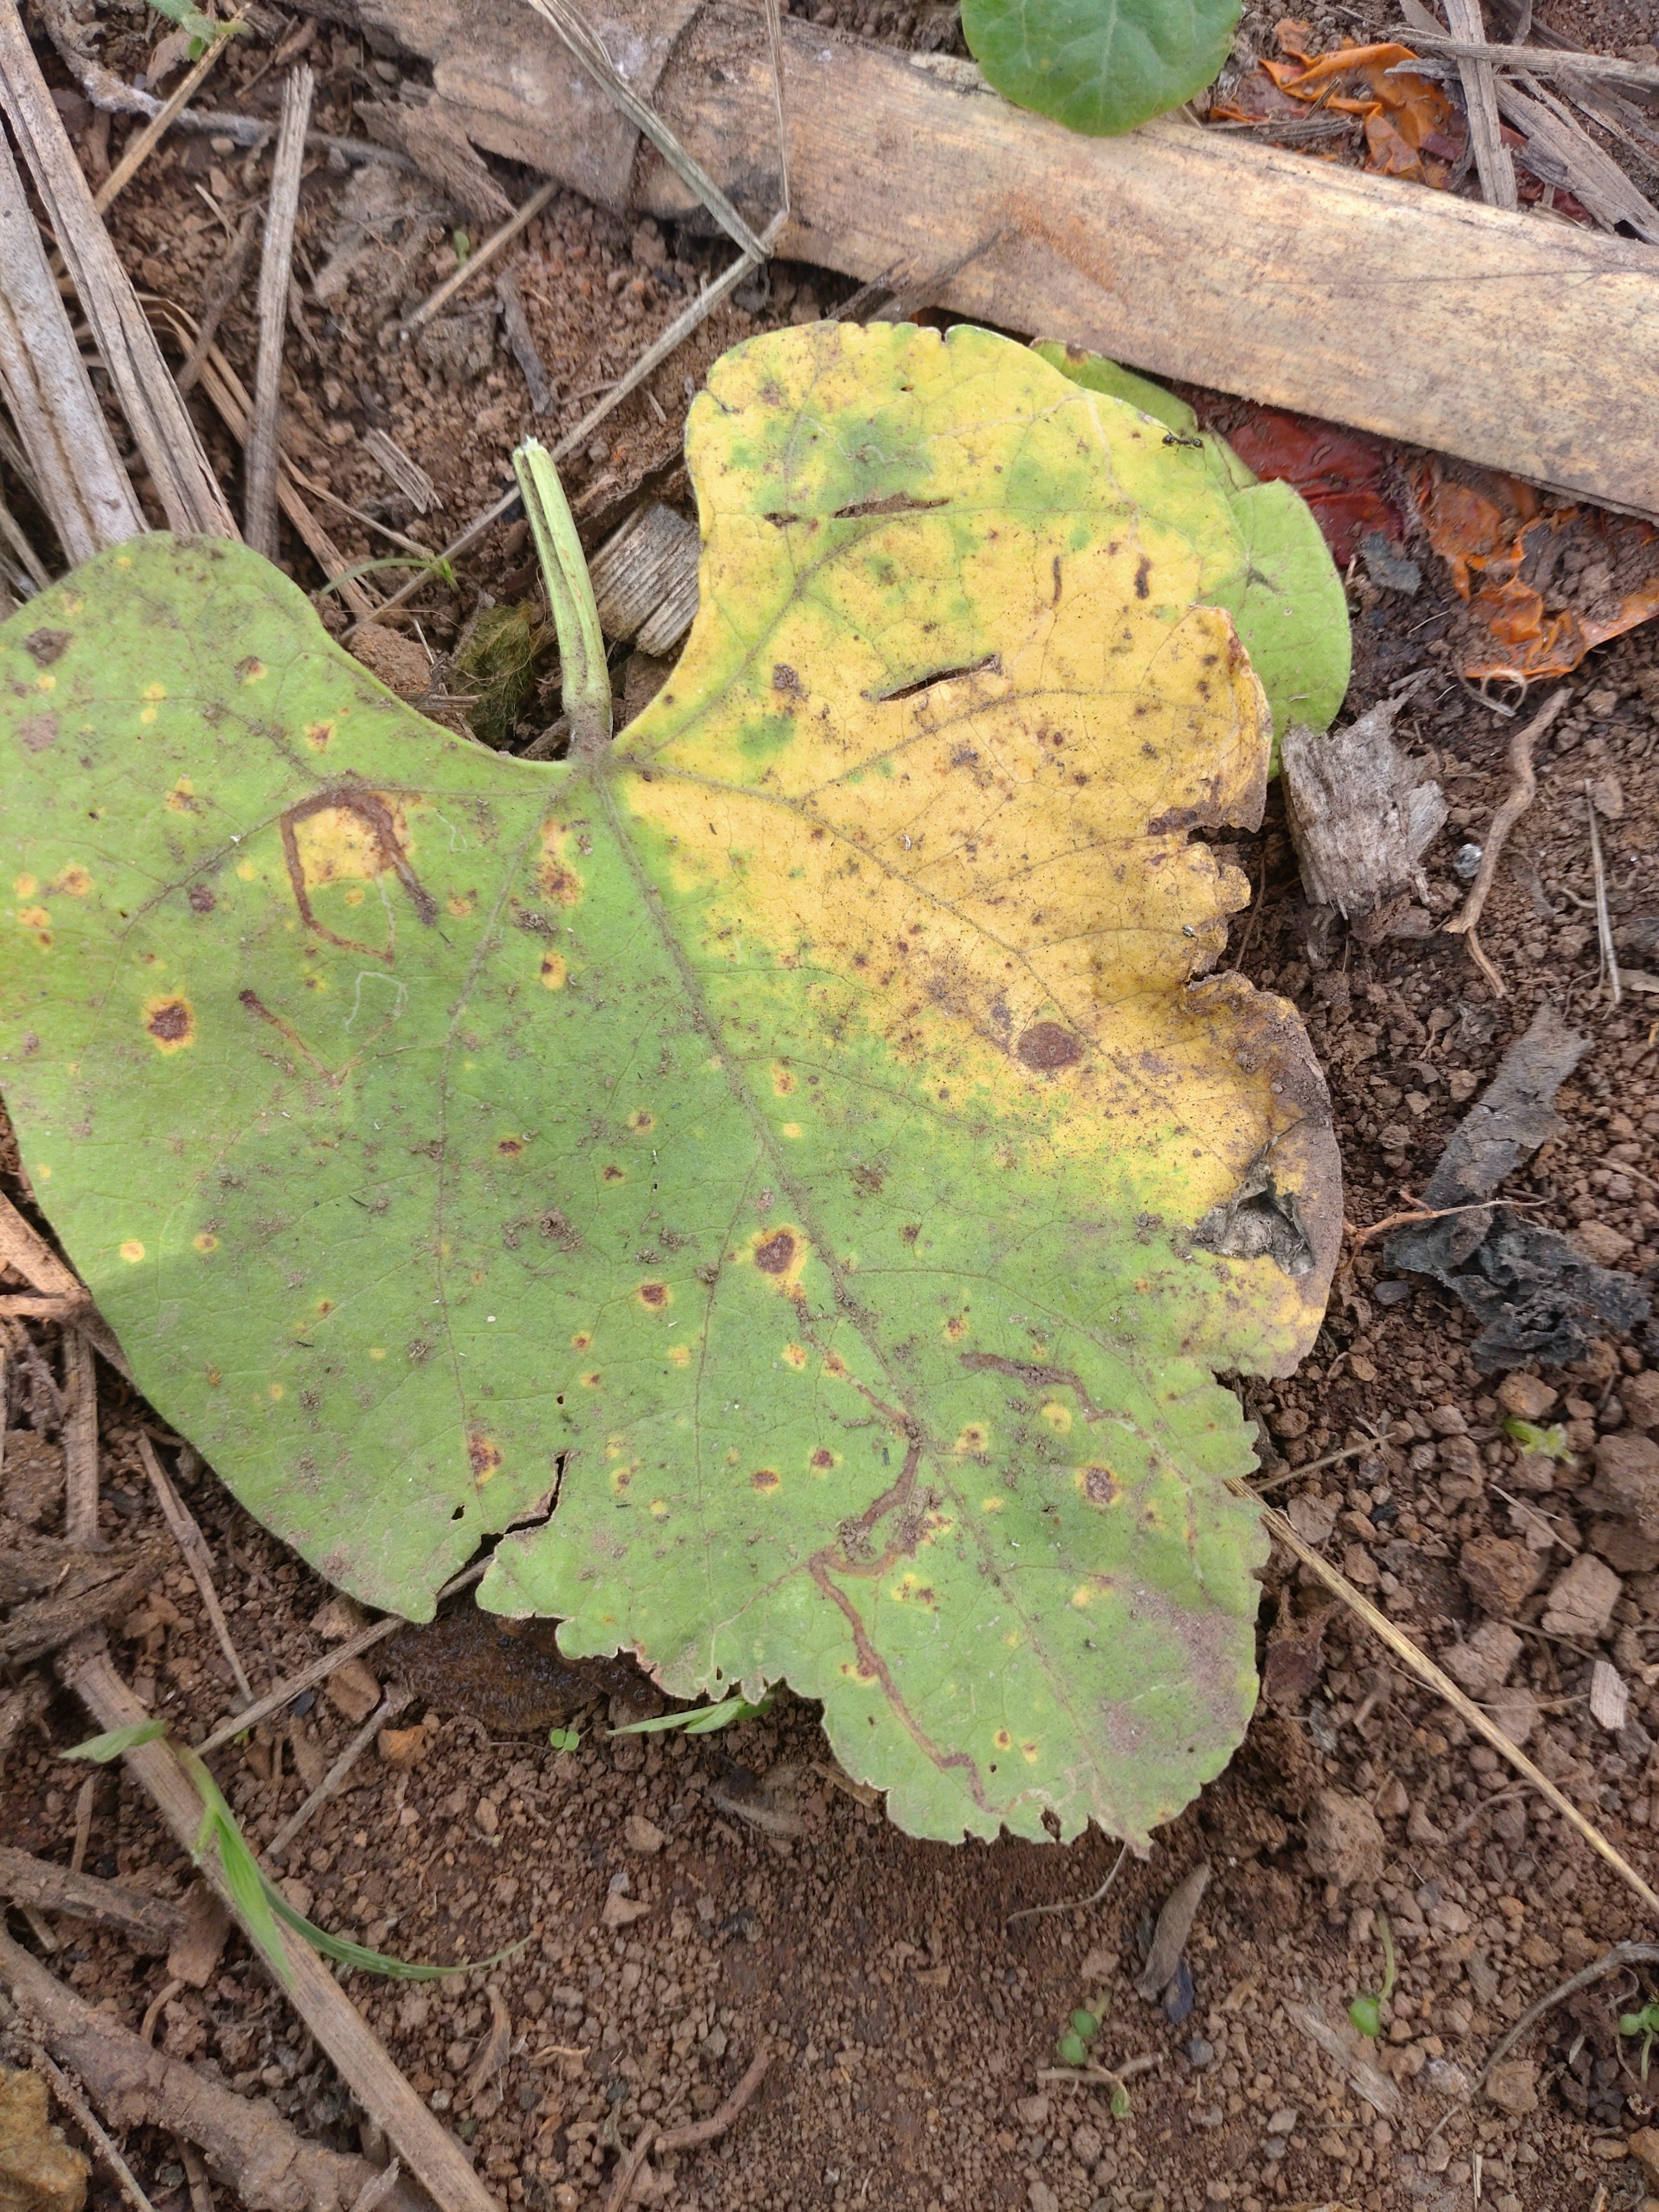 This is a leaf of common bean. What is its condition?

rust
